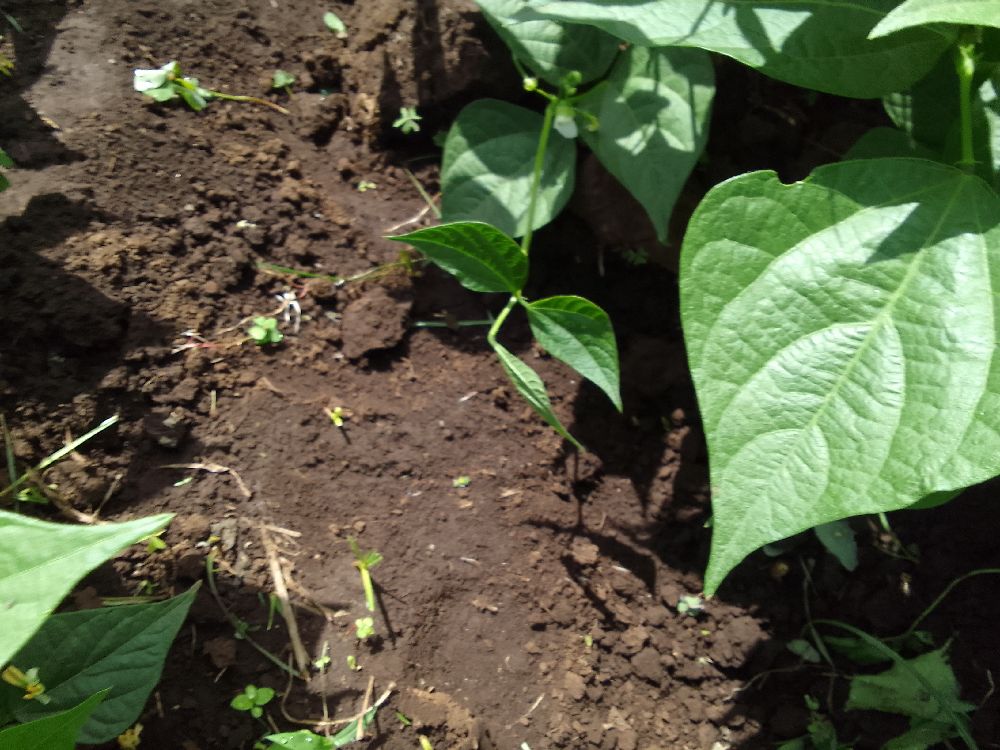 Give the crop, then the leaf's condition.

common bean, healthy
